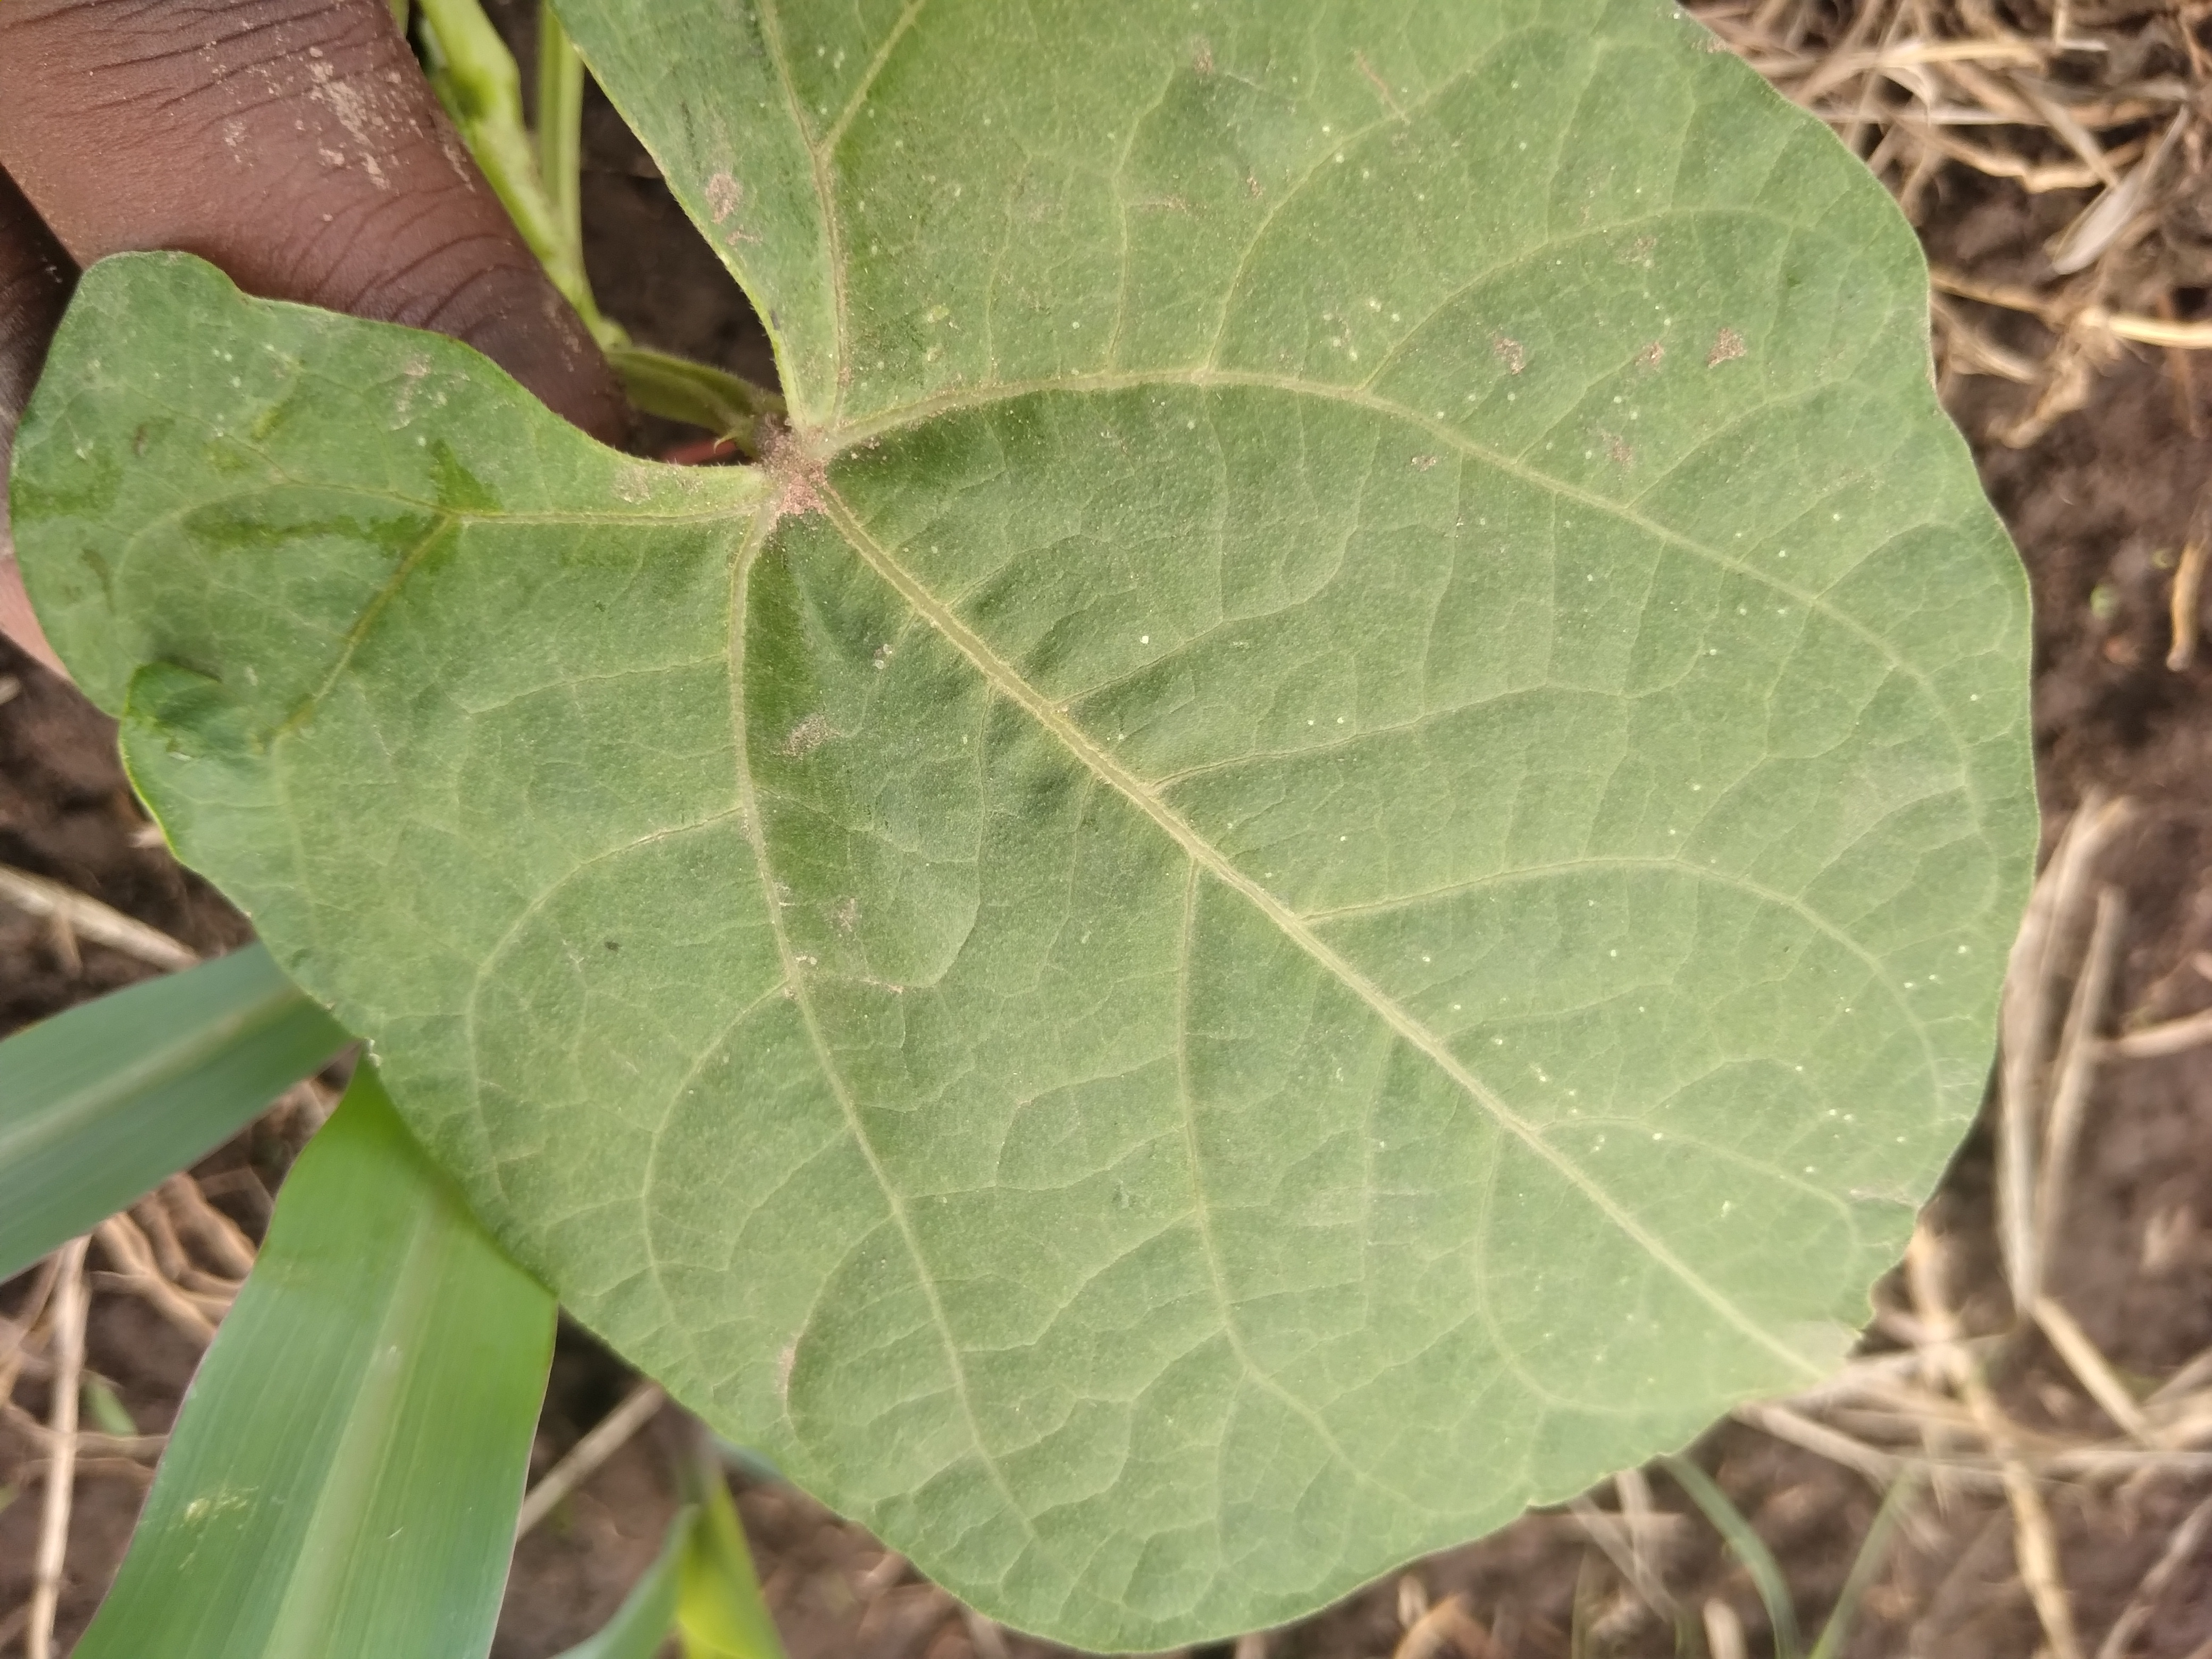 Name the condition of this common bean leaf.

healthy
